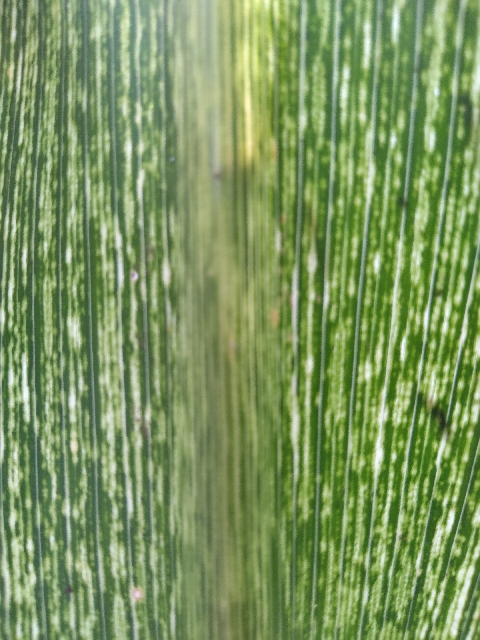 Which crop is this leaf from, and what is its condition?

maize, maize streak virus
